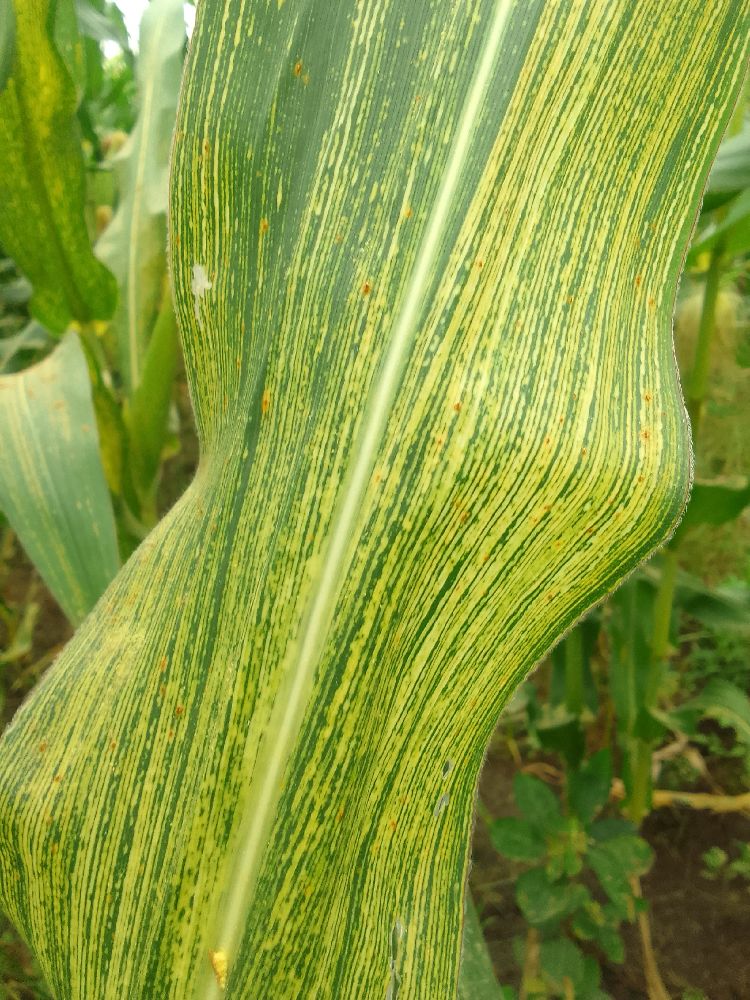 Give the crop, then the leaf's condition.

maize, maize streak virus
